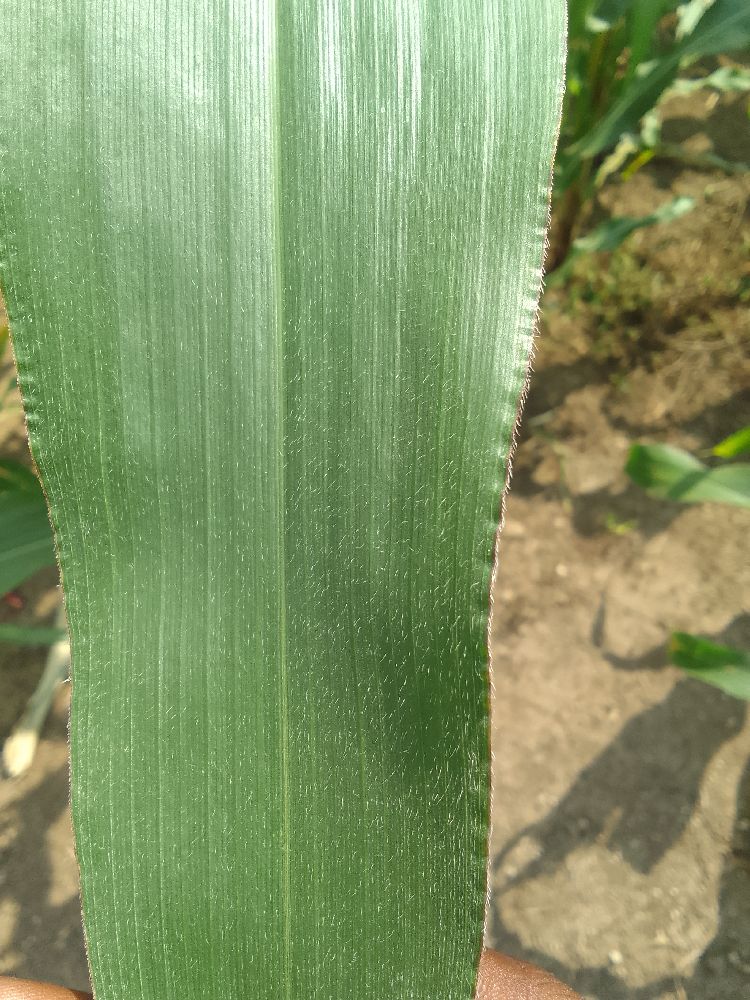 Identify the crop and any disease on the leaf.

maize, healthy
